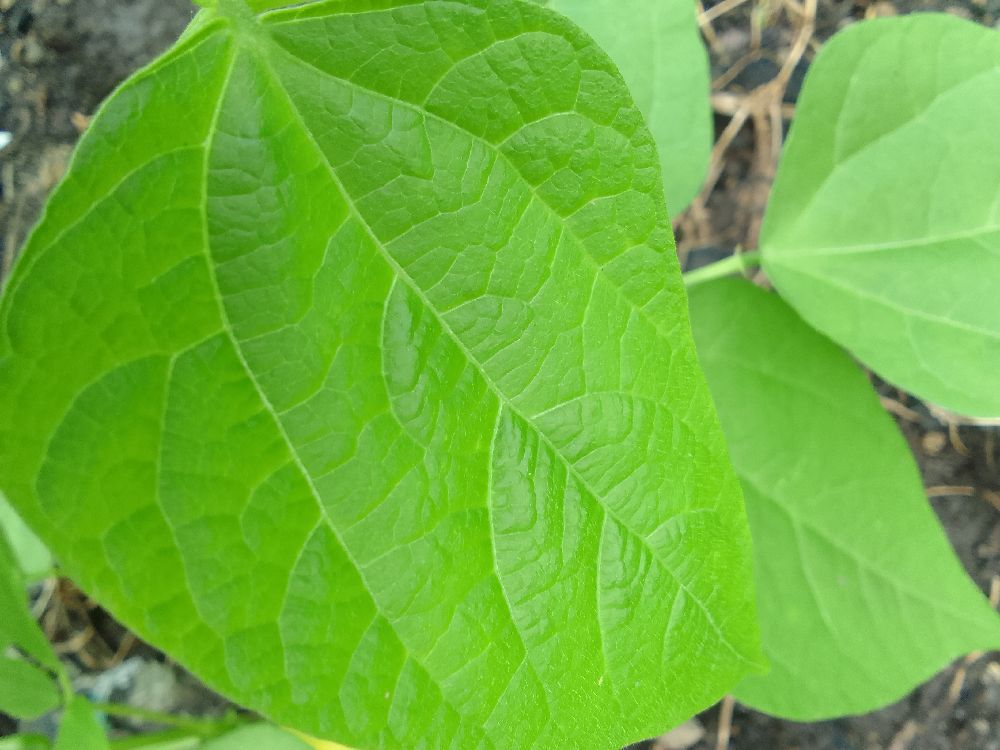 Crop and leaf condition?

common bean, healthy
